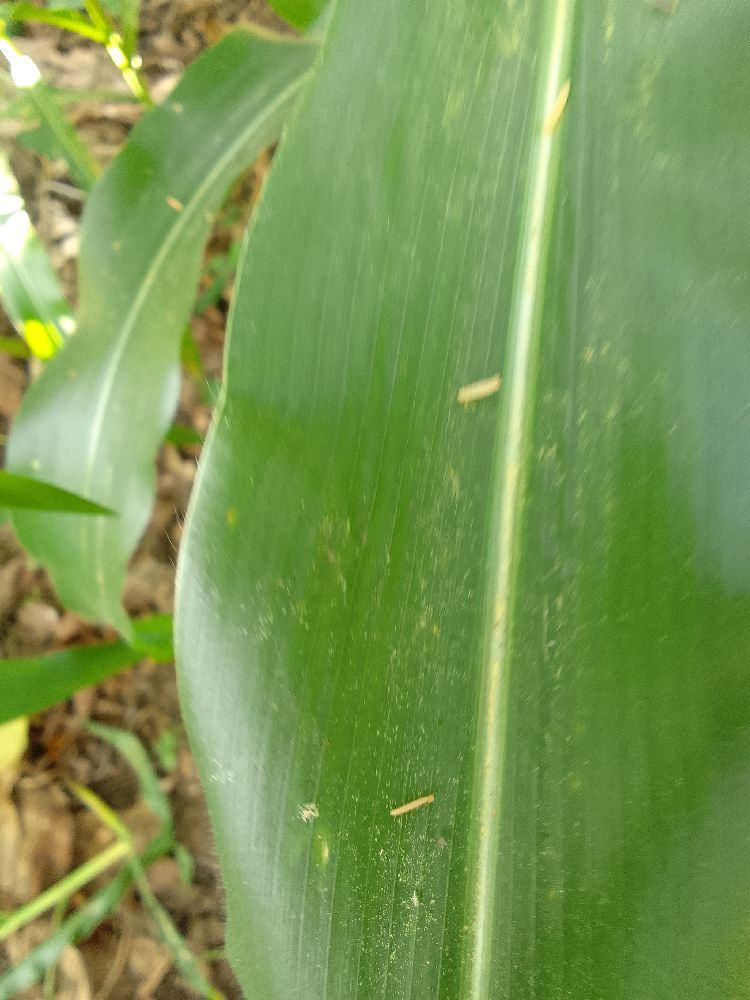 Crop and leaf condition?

maize, healthy
